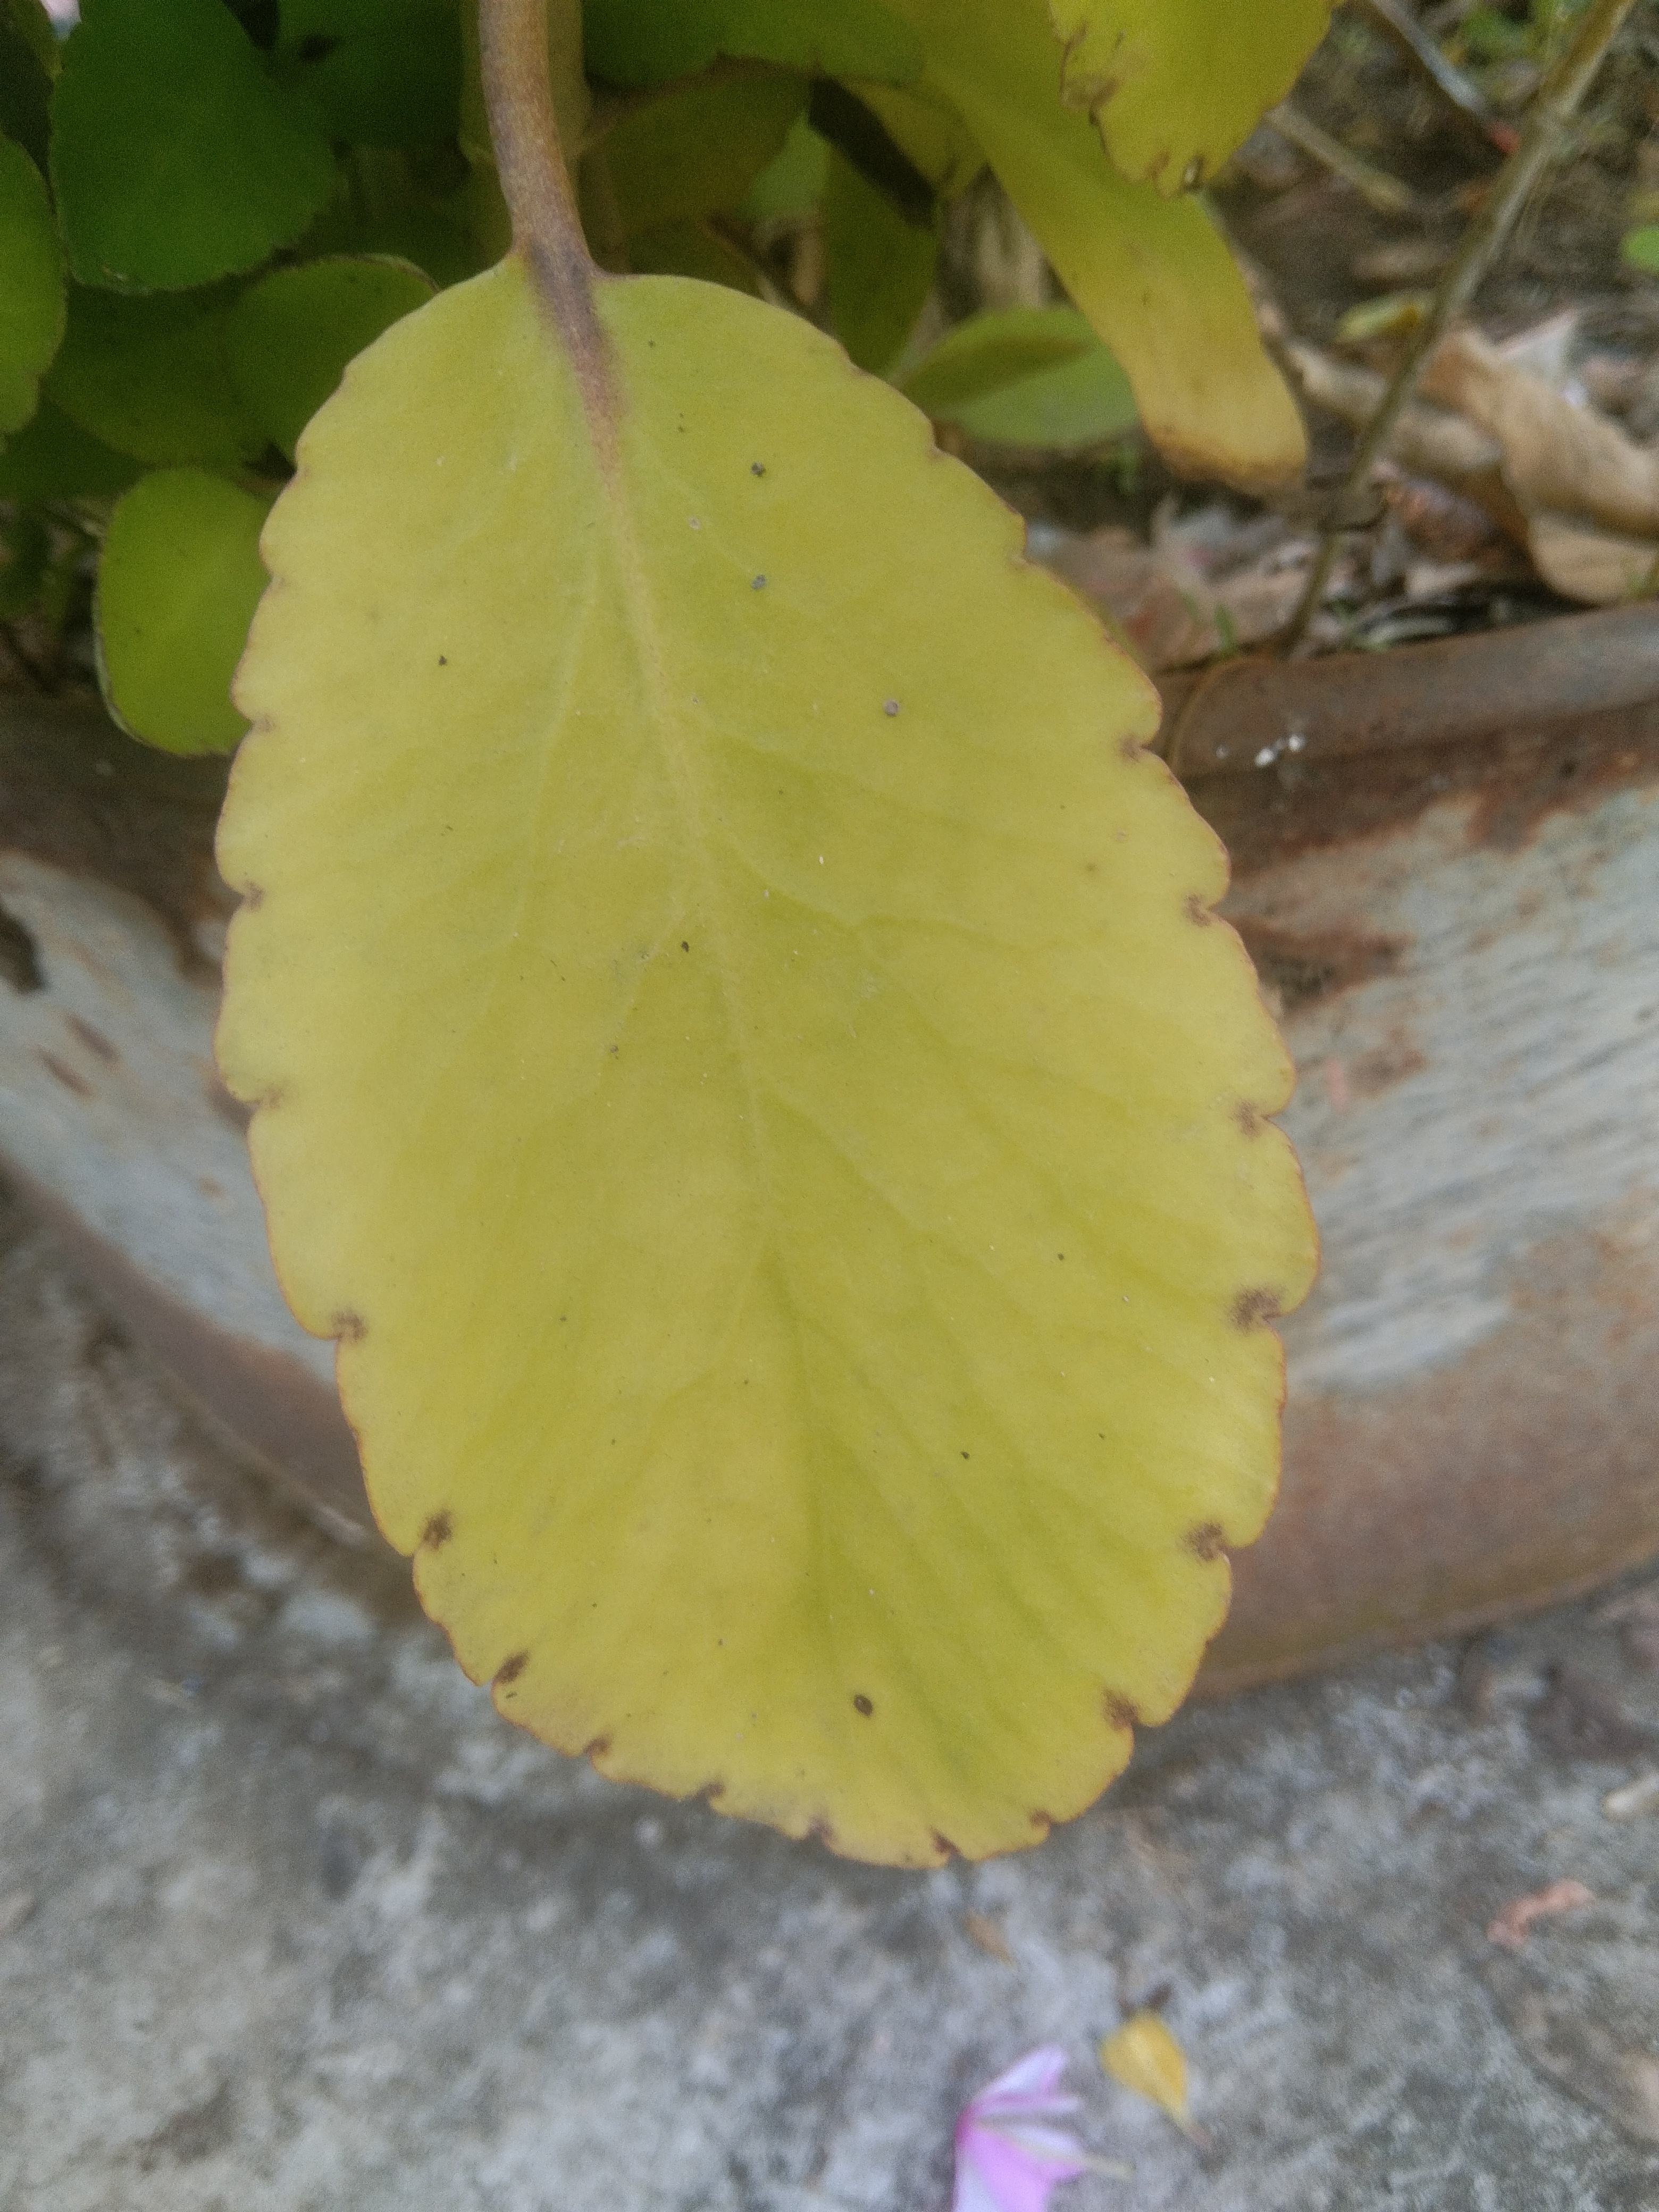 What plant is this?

pathorkuci
